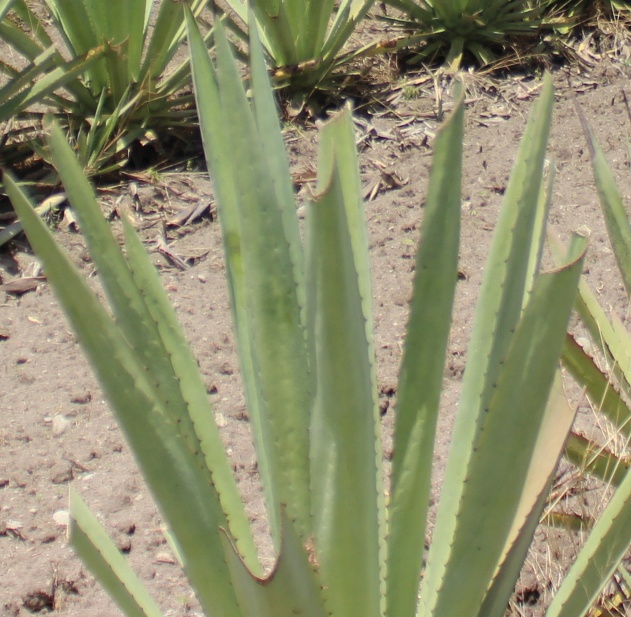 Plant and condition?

agave, yellow
